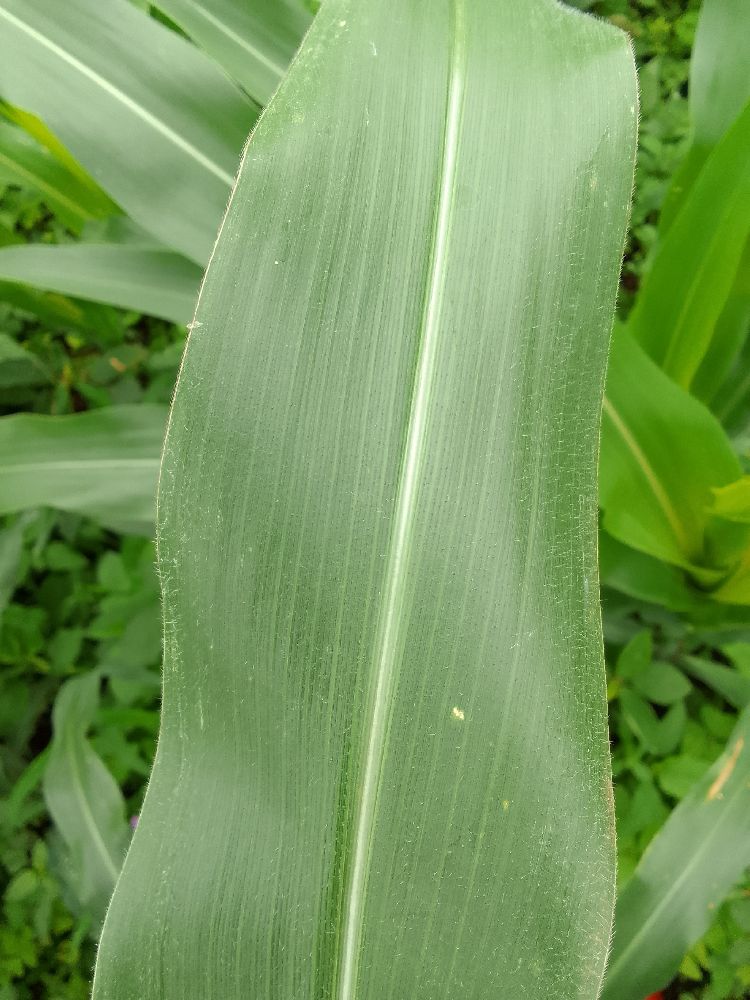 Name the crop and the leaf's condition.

maize, healthy
